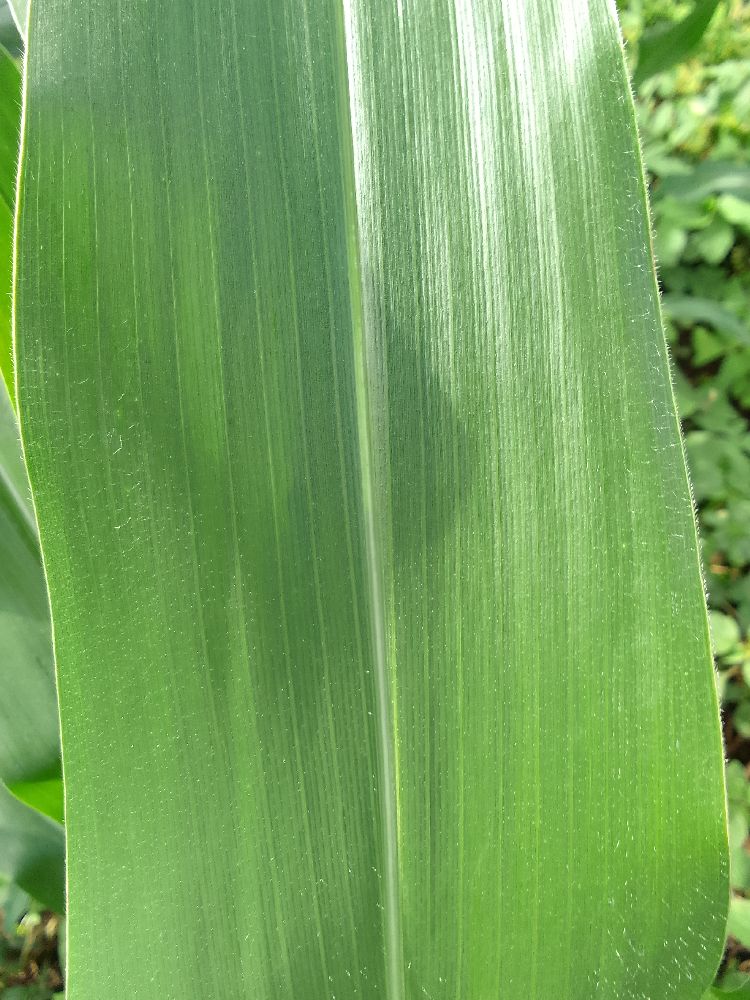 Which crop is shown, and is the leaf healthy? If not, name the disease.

maize, healthy
